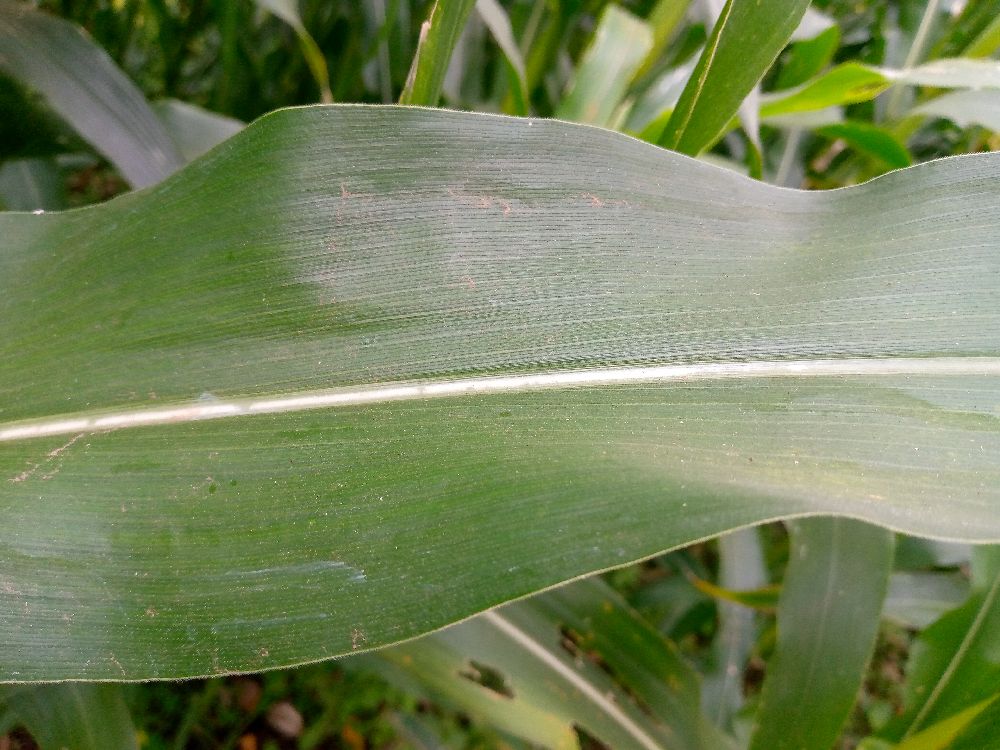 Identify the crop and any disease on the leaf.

maize, healthy
